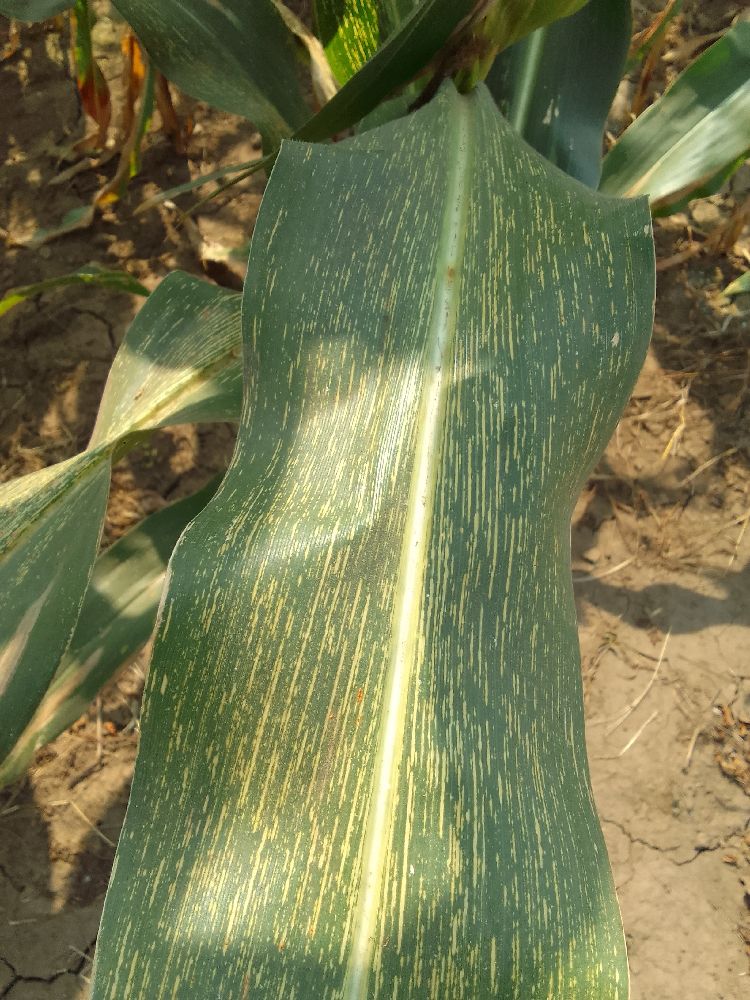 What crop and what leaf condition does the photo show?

maize, maize streak virus
